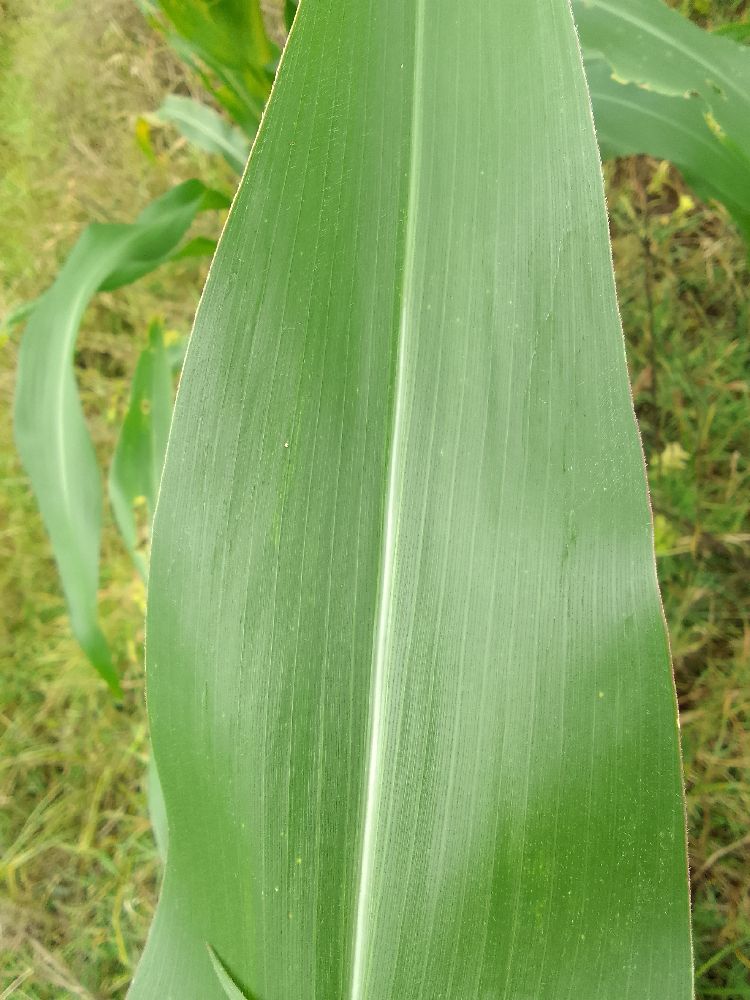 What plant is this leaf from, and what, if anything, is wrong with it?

maize, healthy
